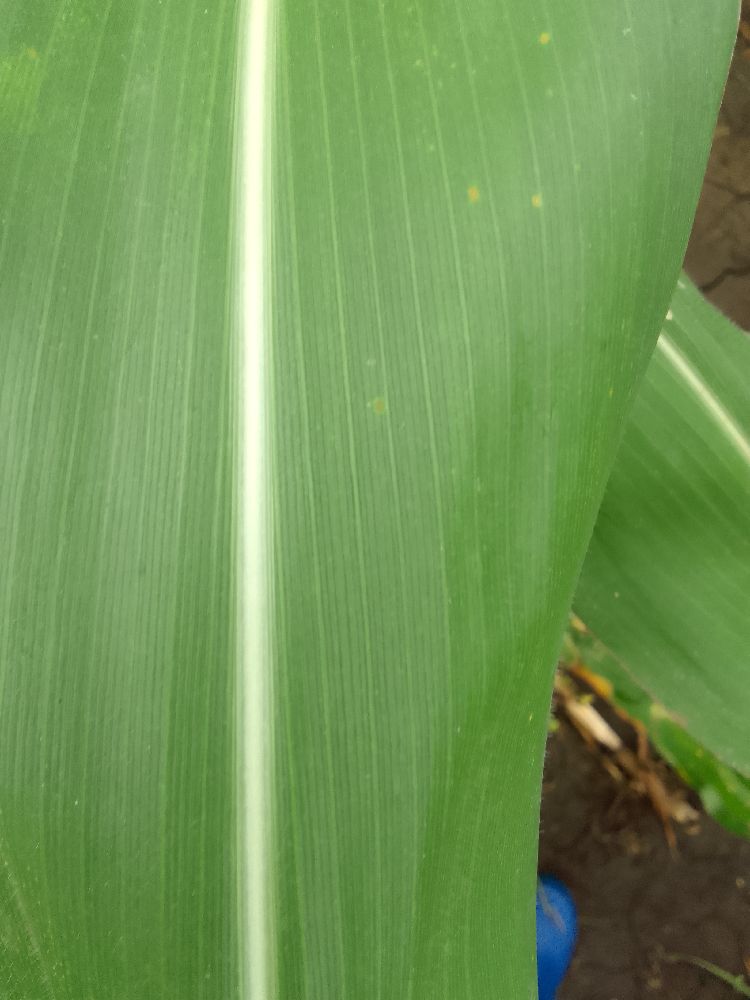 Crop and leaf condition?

maize, healthy
